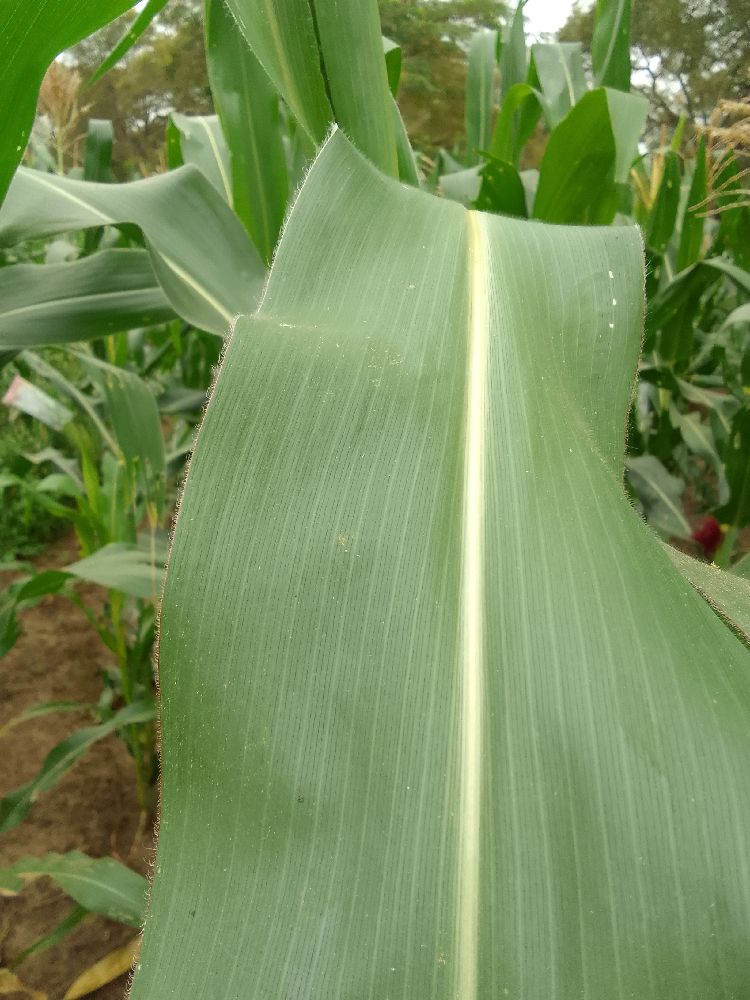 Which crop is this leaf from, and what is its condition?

maize, healthy
